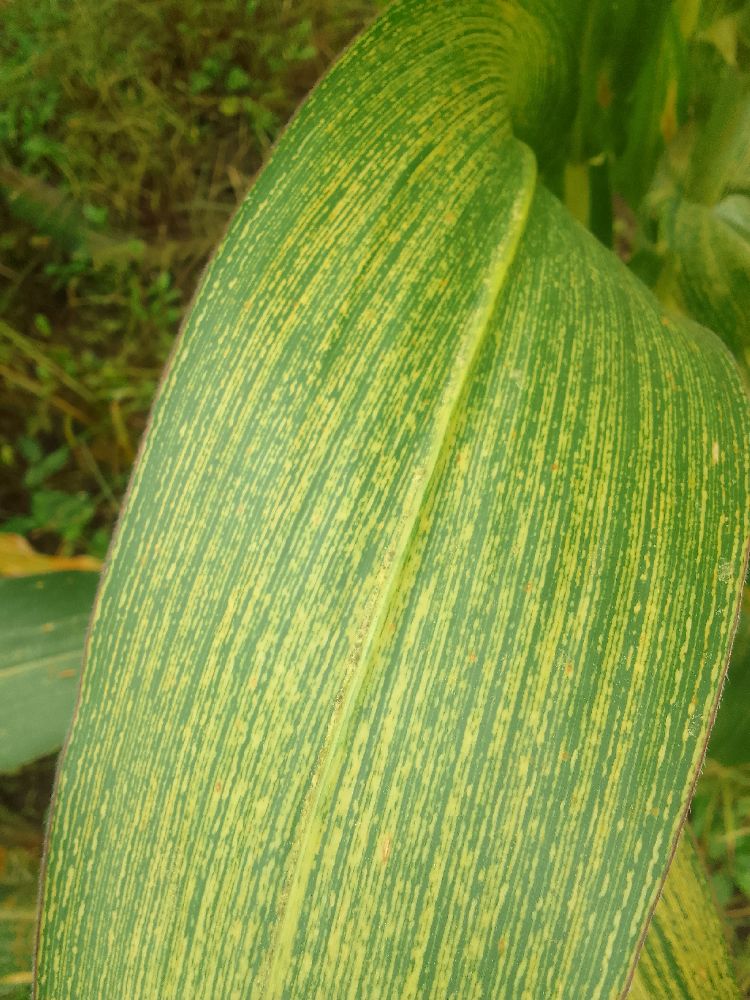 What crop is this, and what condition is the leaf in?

maize, maize streak virus
